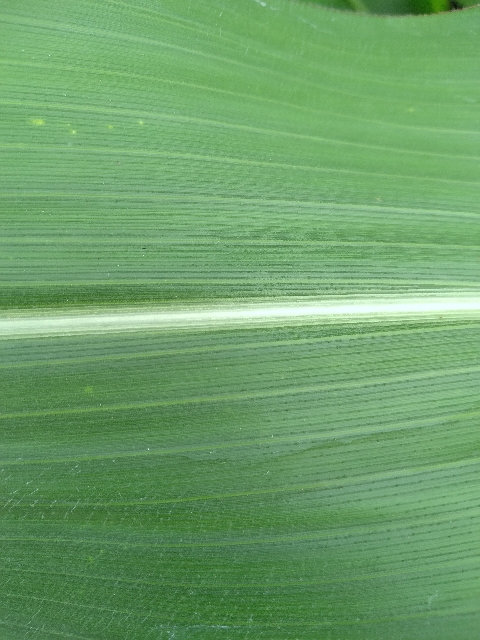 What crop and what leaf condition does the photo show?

maize, healthy
